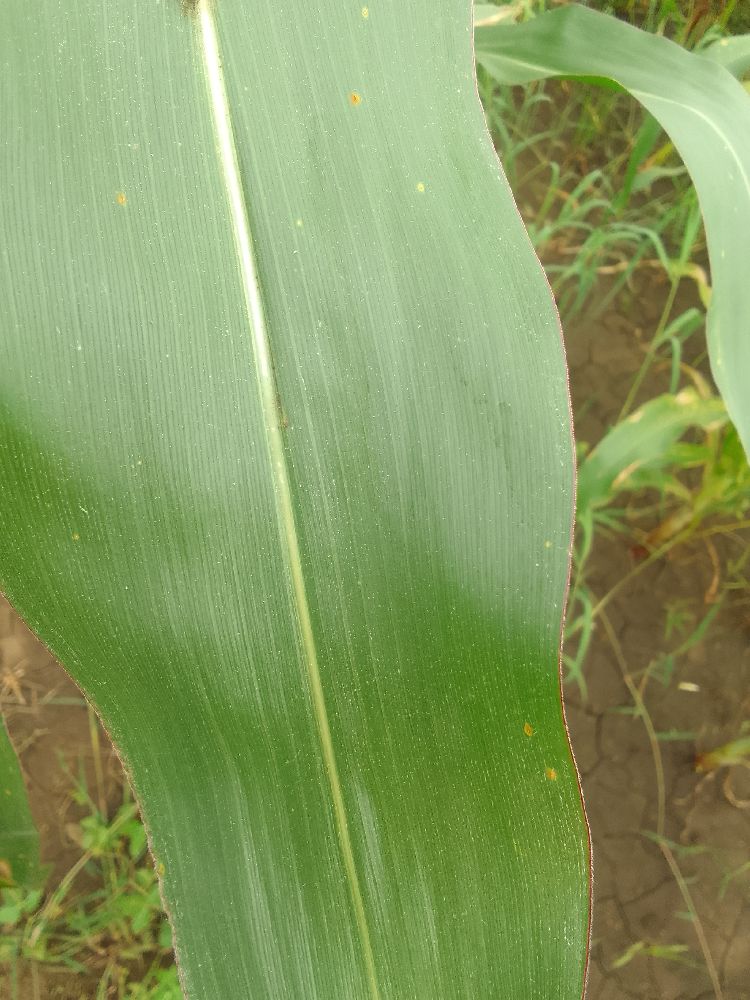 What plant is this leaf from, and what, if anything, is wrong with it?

maize, healthy
